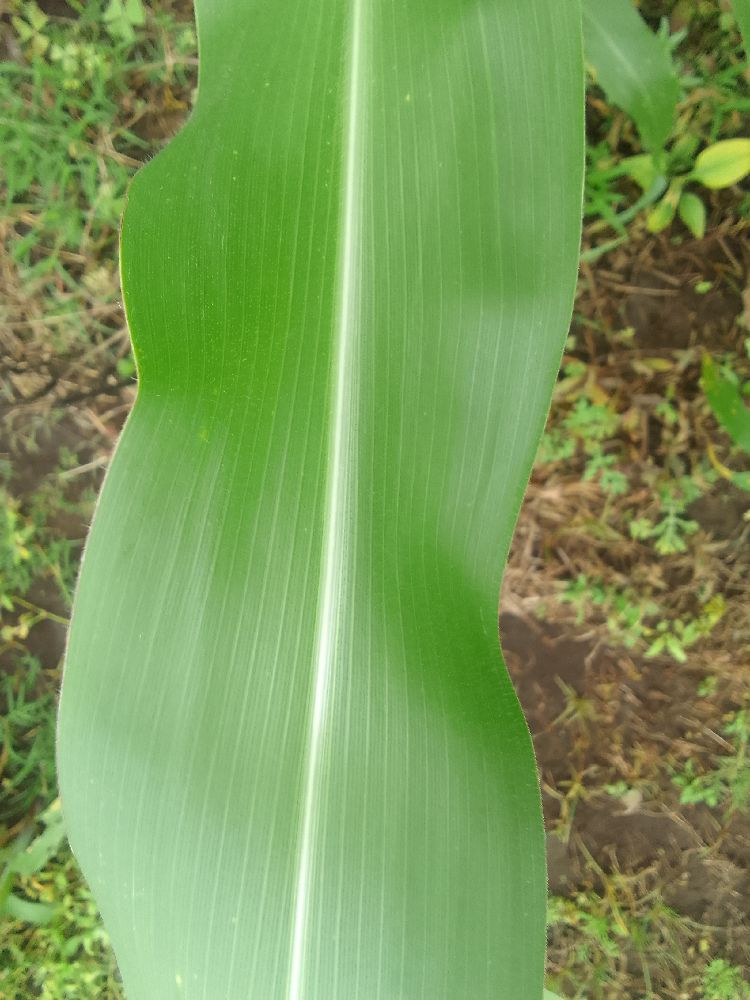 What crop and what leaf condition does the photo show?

maize, healthy
